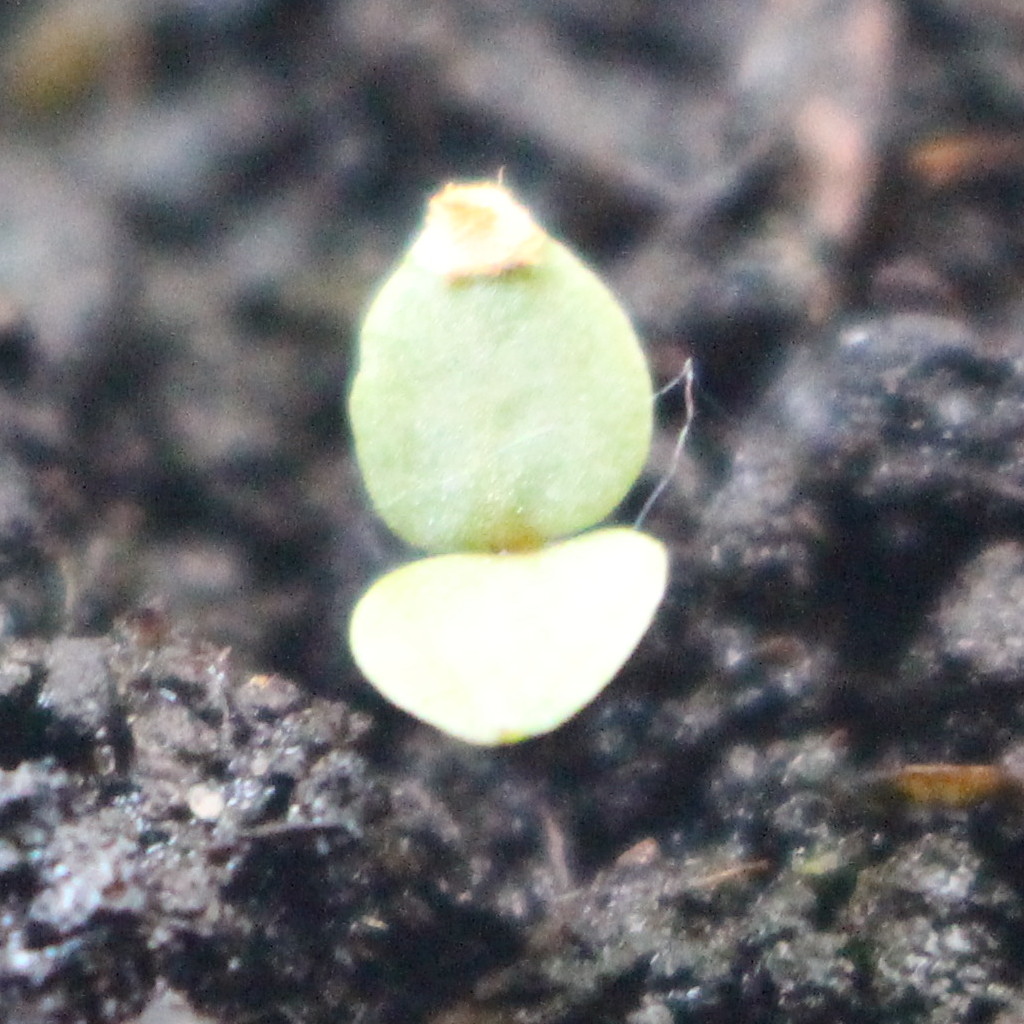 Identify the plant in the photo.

Veronica persica
